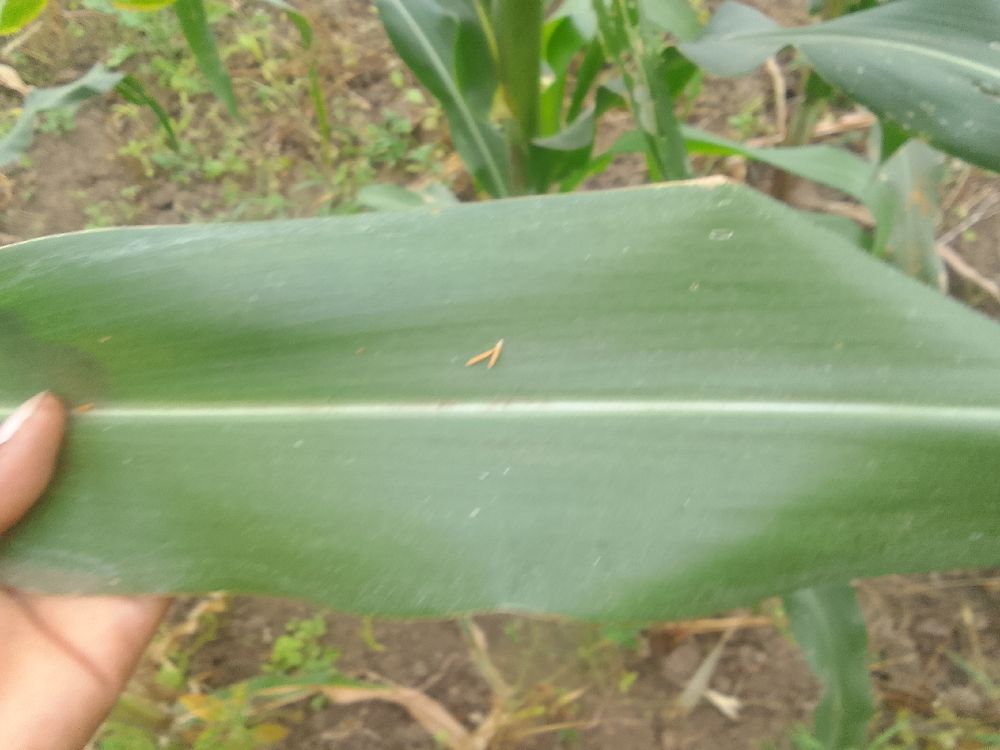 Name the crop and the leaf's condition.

maize, healthy
